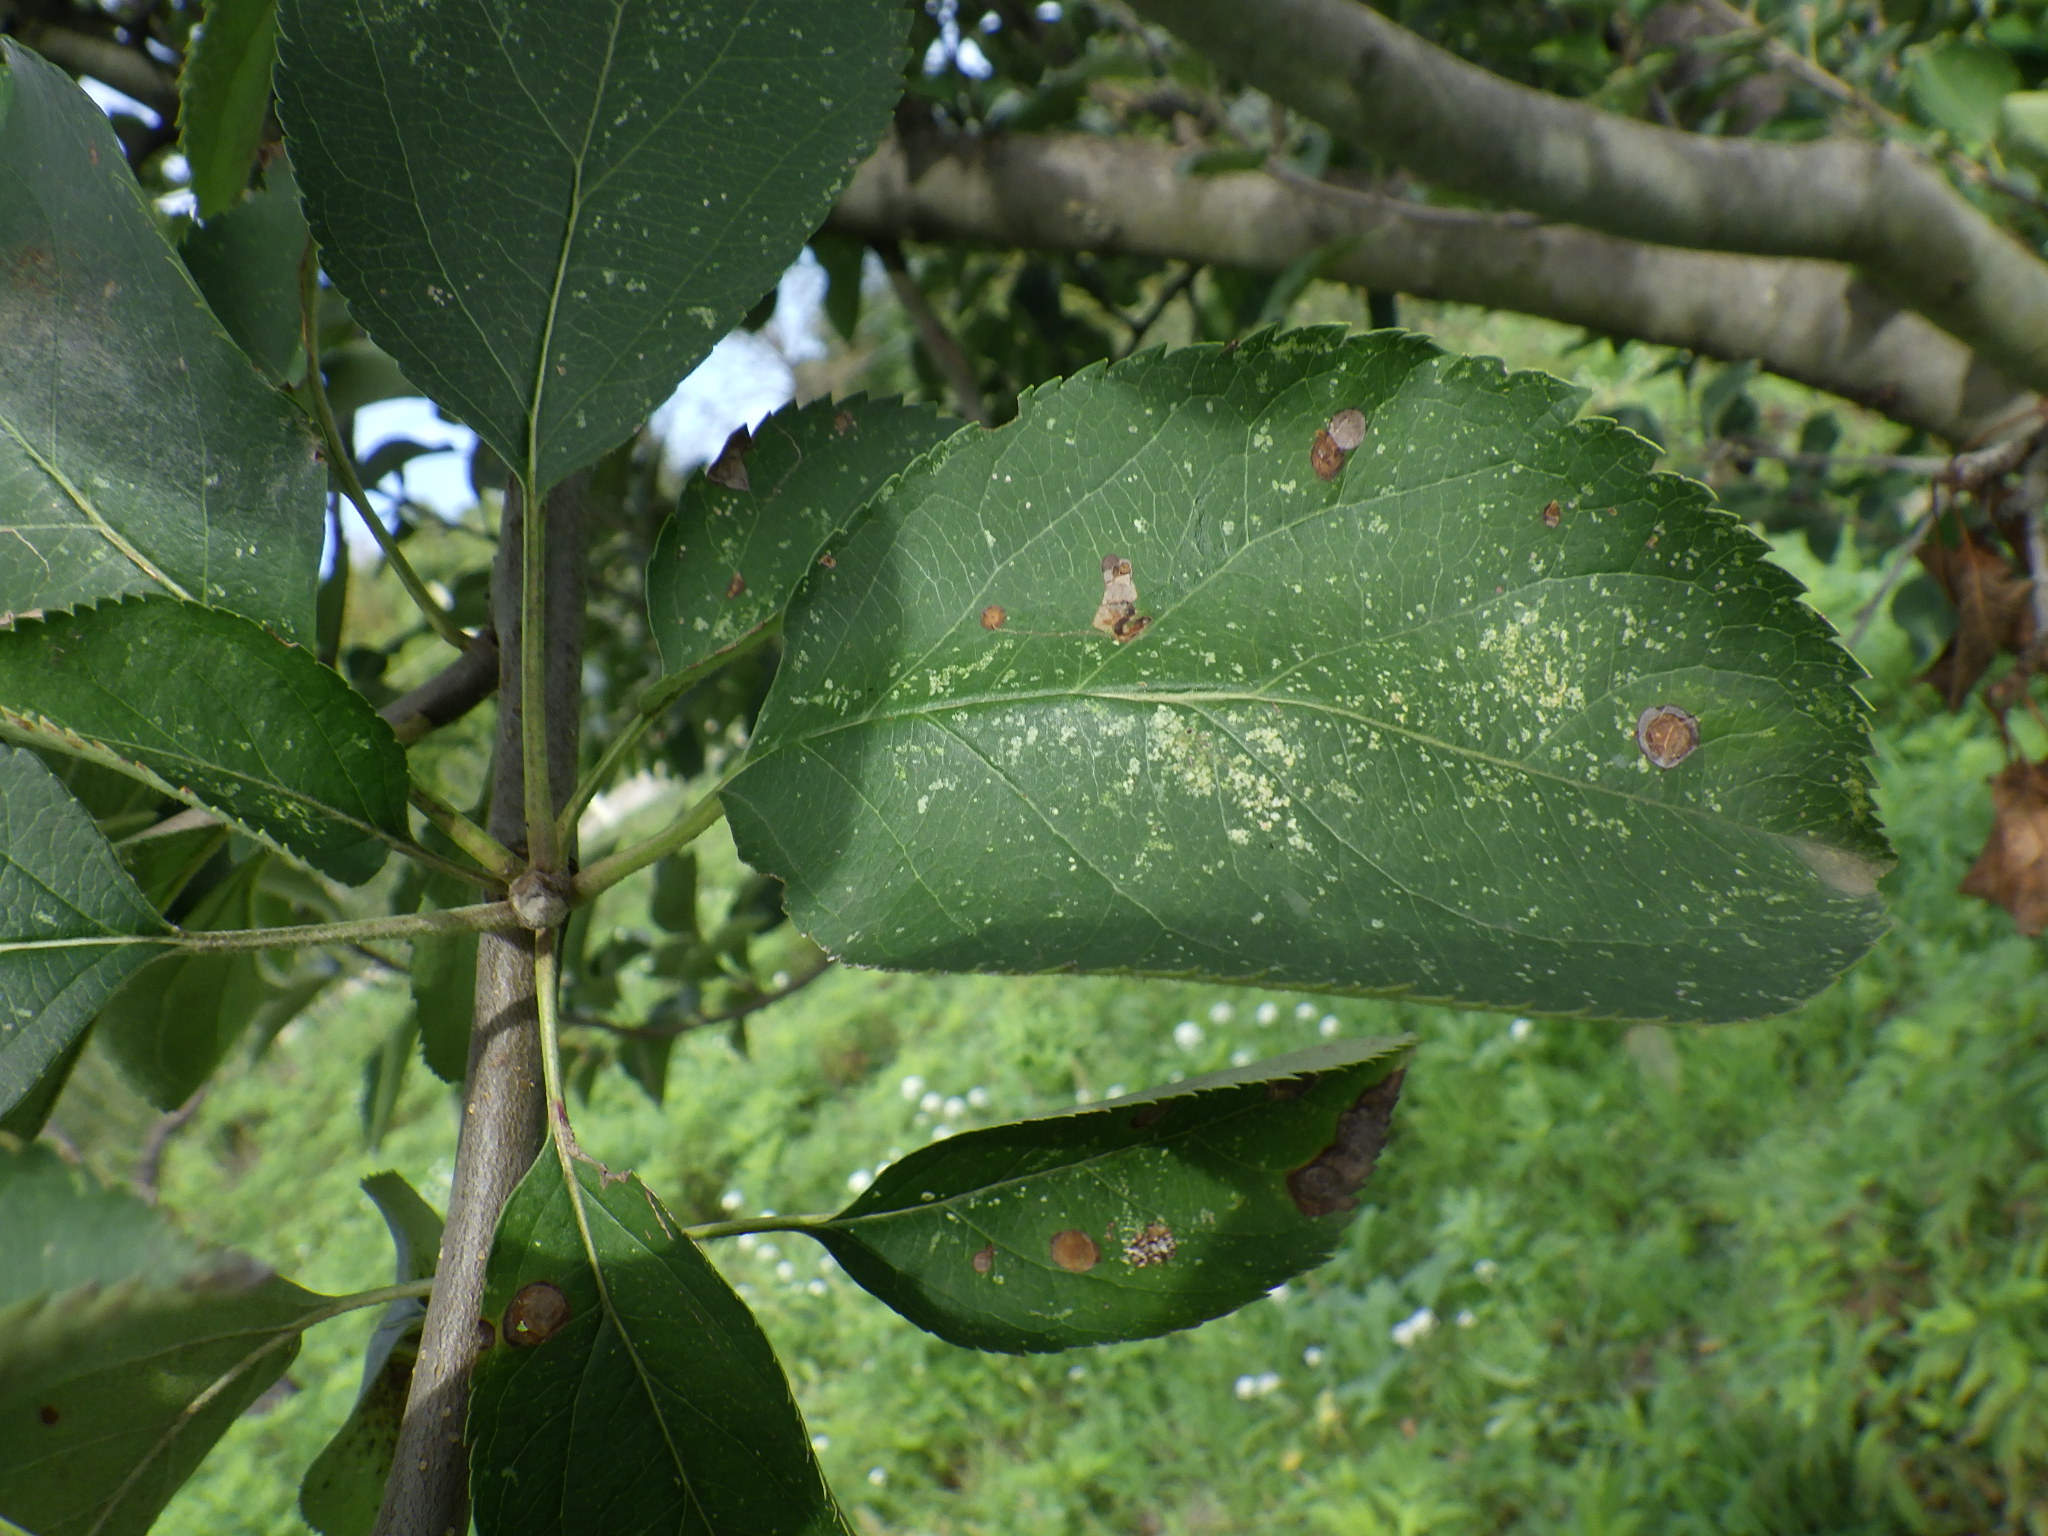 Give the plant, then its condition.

apple, alternaria, mites
